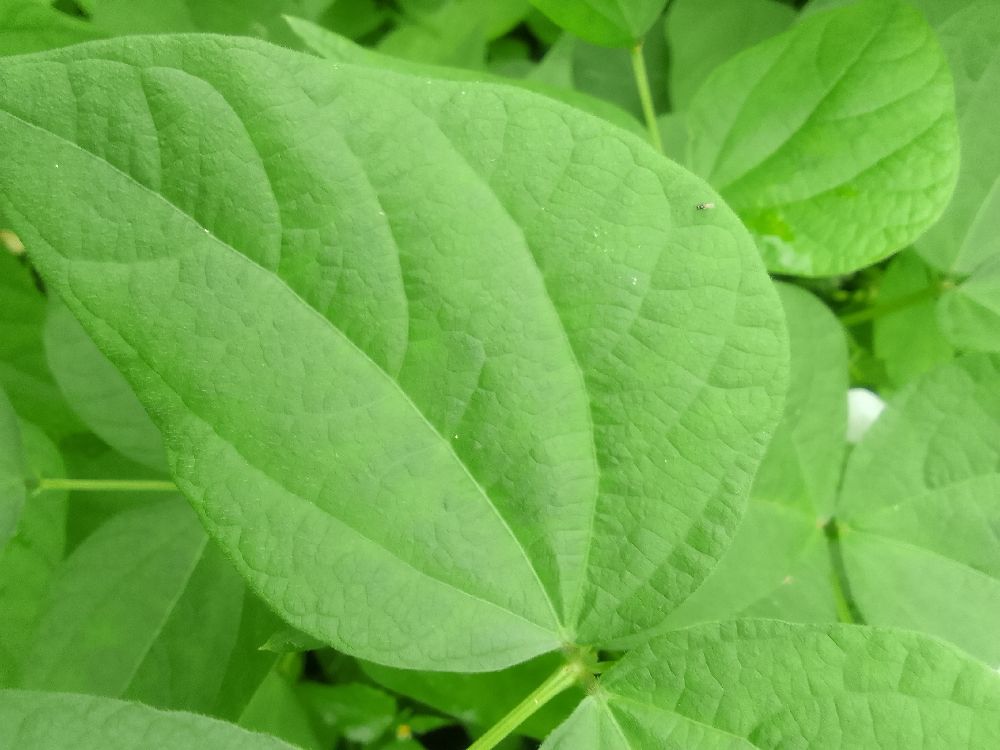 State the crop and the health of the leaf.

common bean, healthy
